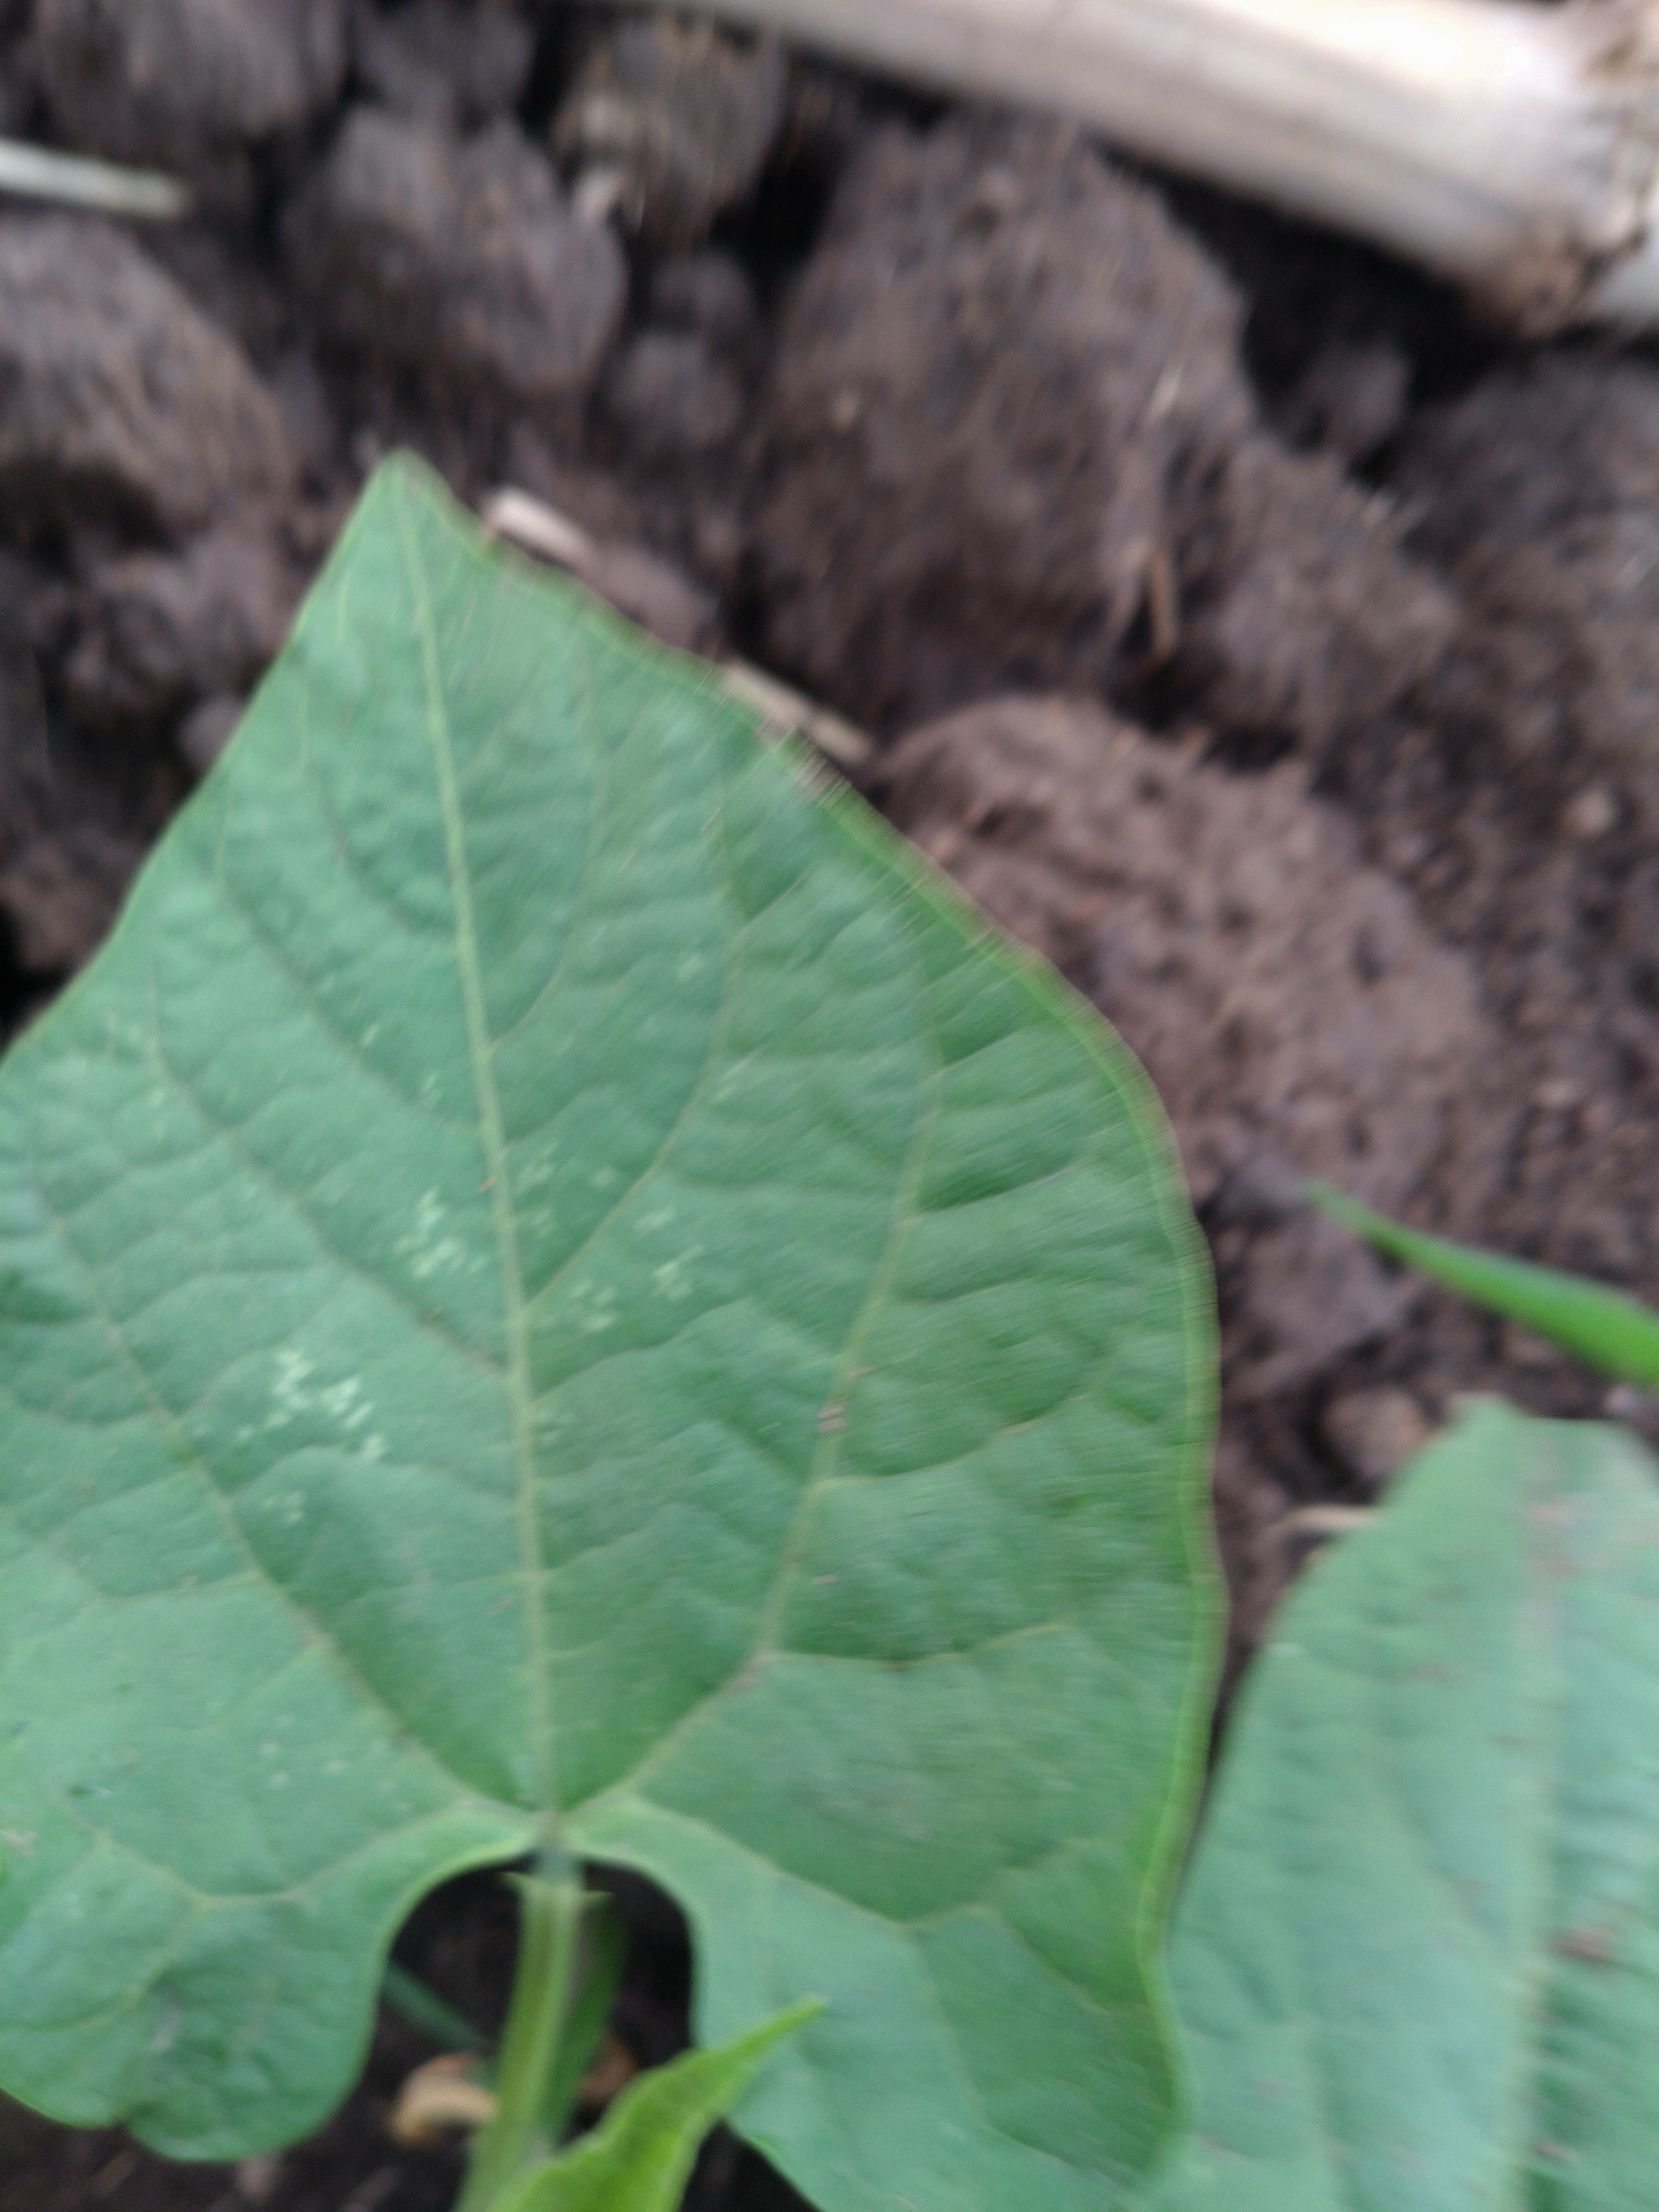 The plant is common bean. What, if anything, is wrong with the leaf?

healthy
